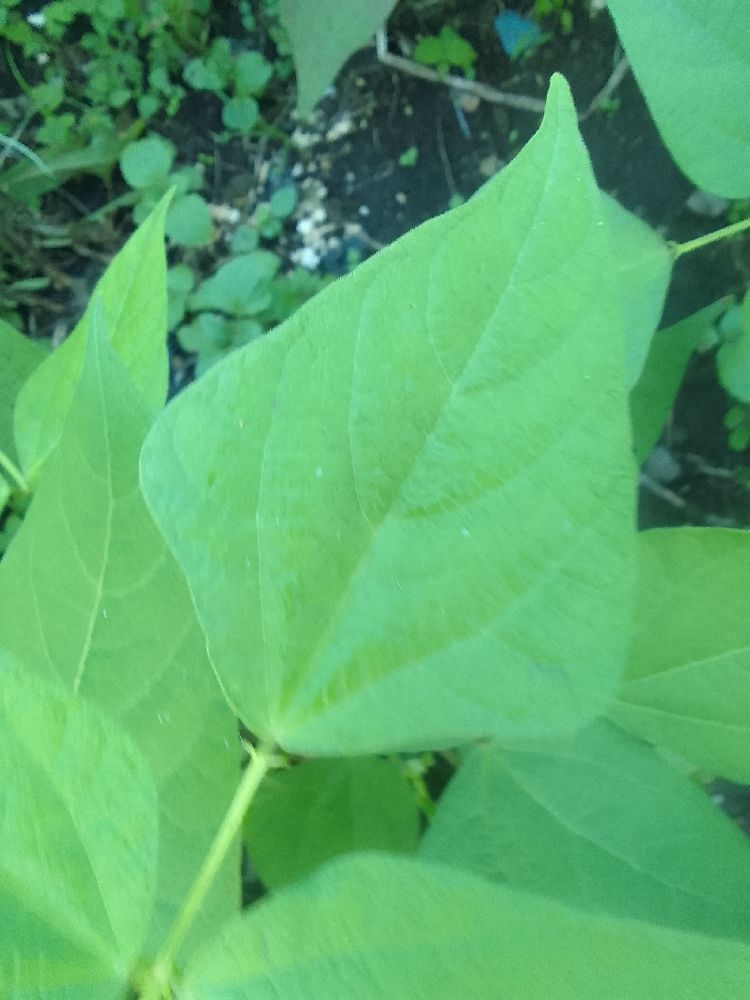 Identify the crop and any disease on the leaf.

common bean, healthy
